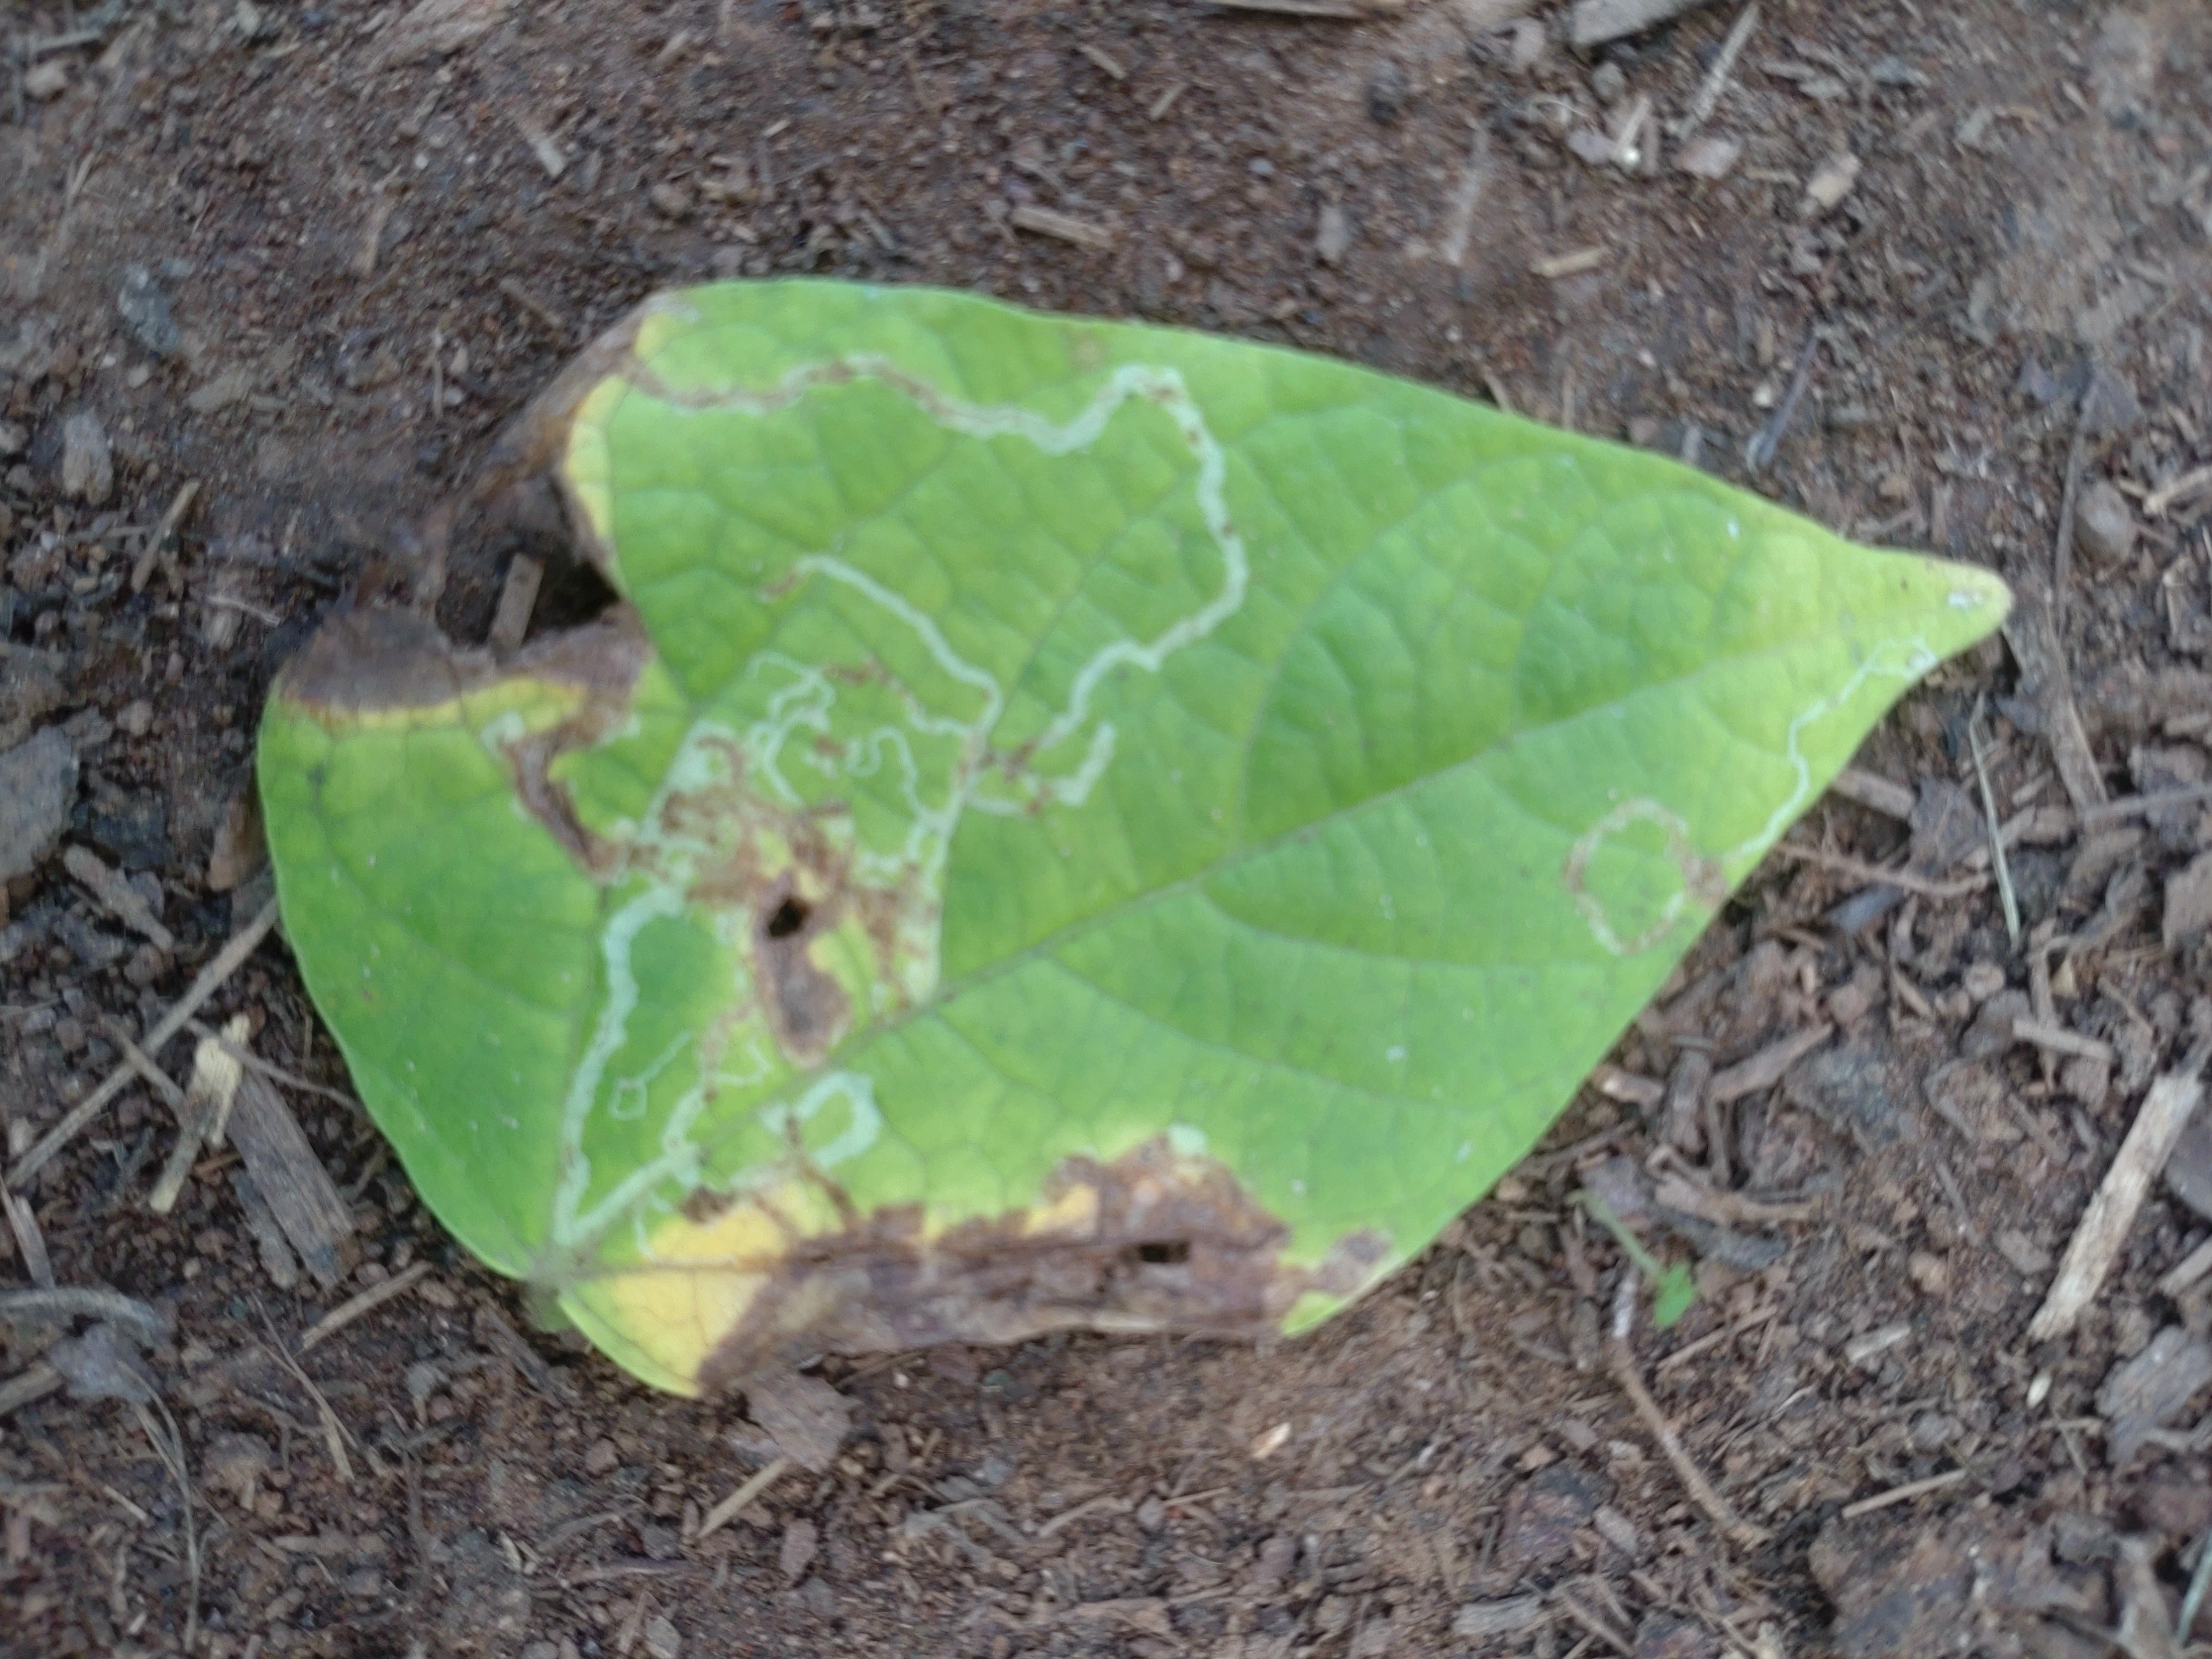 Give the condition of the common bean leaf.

anthracnose
